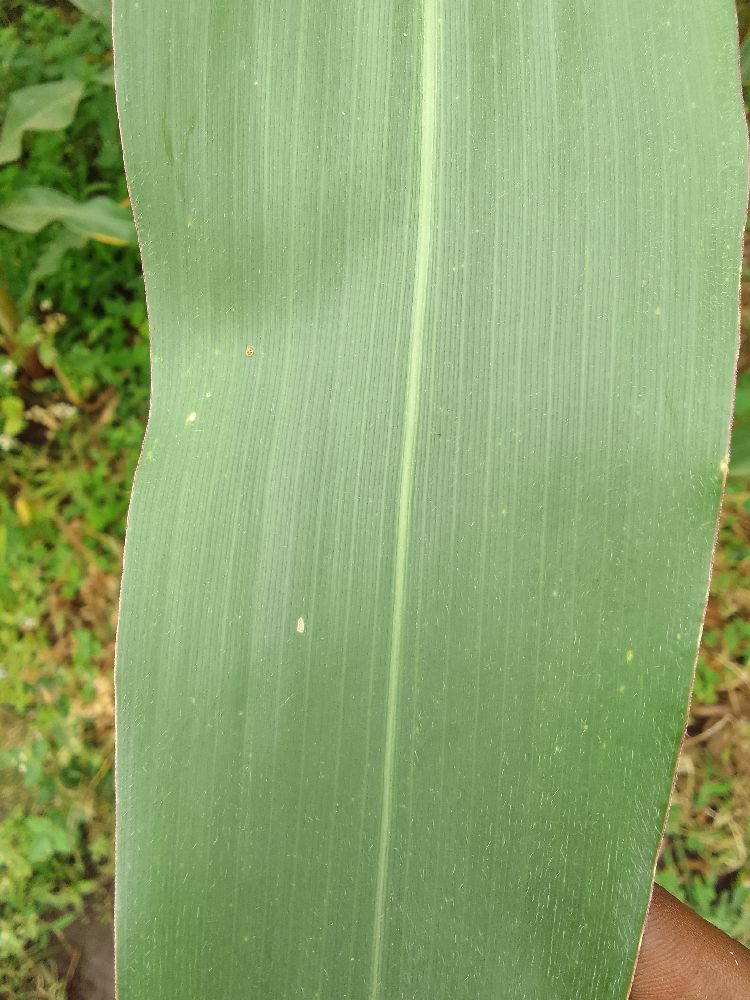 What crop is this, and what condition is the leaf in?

maize, healthy
